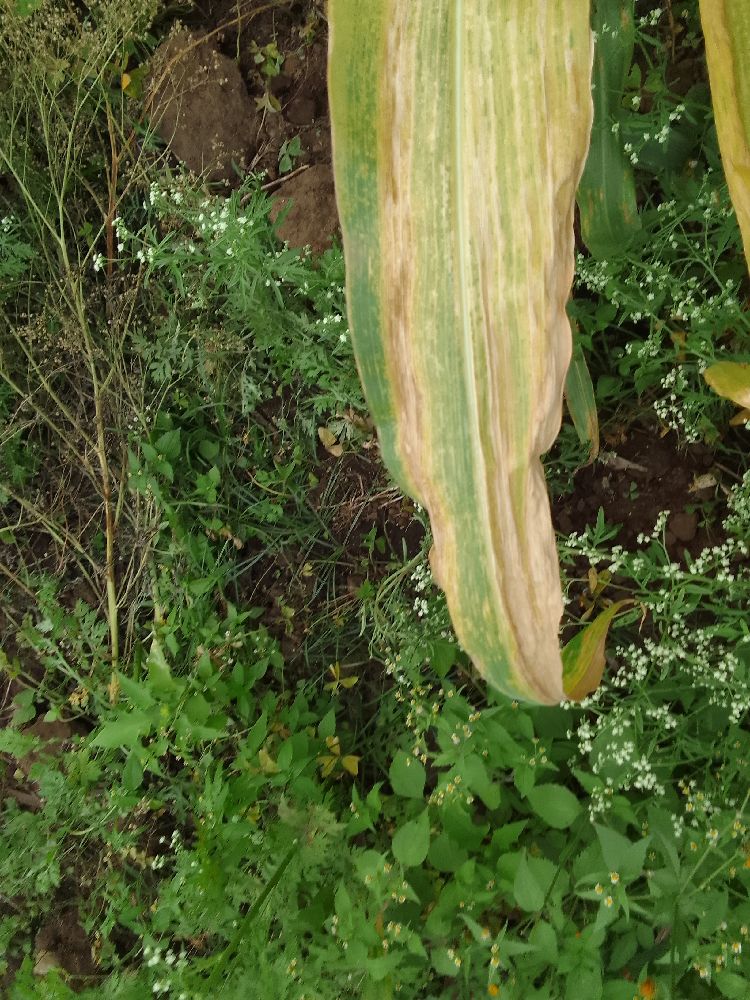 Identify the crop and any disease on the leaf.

maize, maize lethal necrosis
